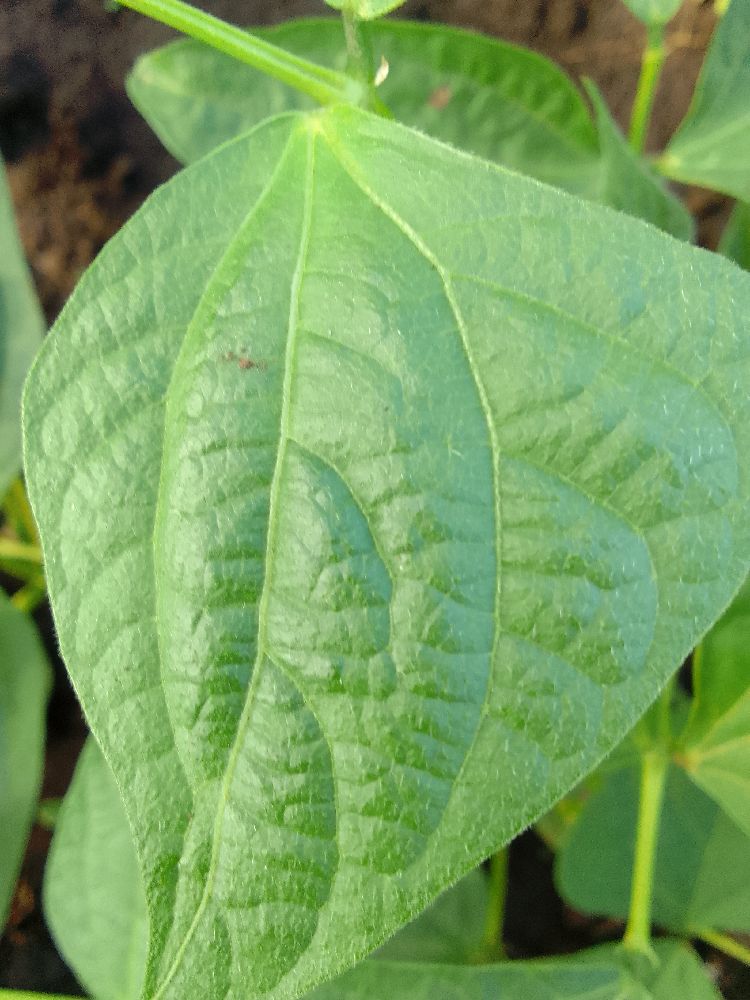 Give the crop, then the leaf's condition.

common bean, healthy
